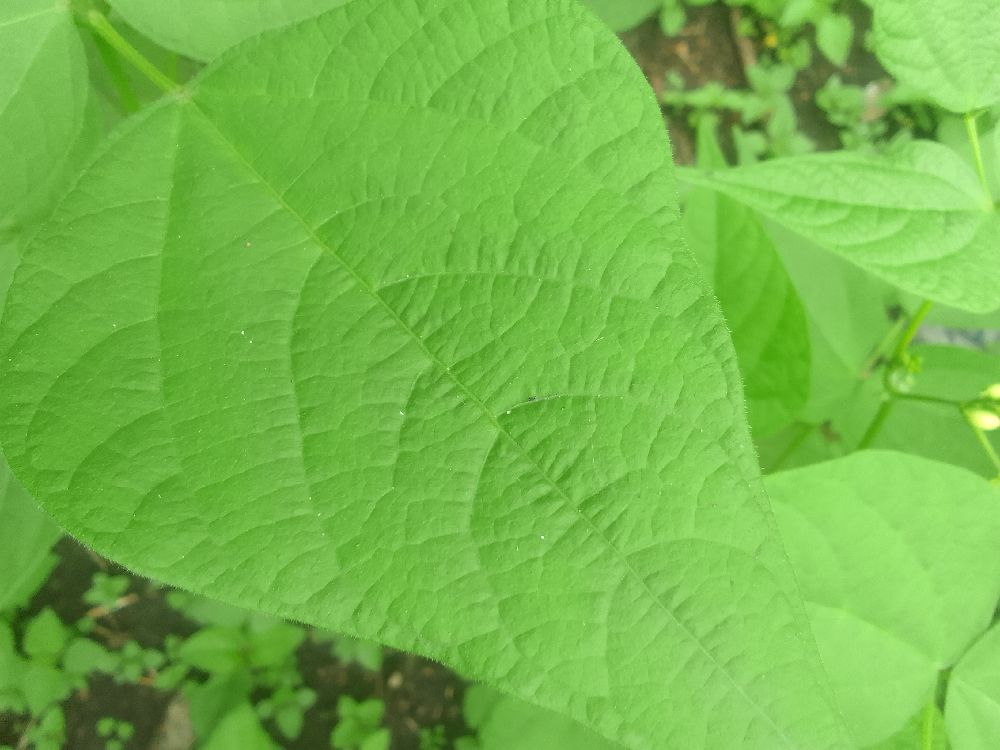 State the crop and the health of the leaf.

common bean, healthy
